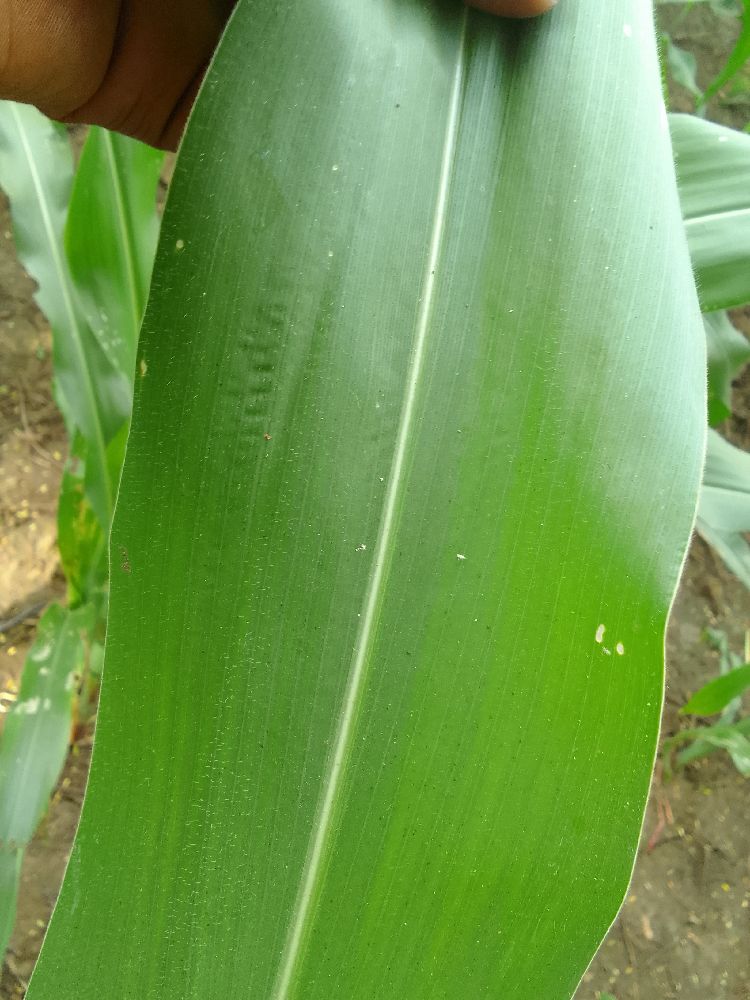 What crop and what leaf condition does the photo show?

maize, healthy
